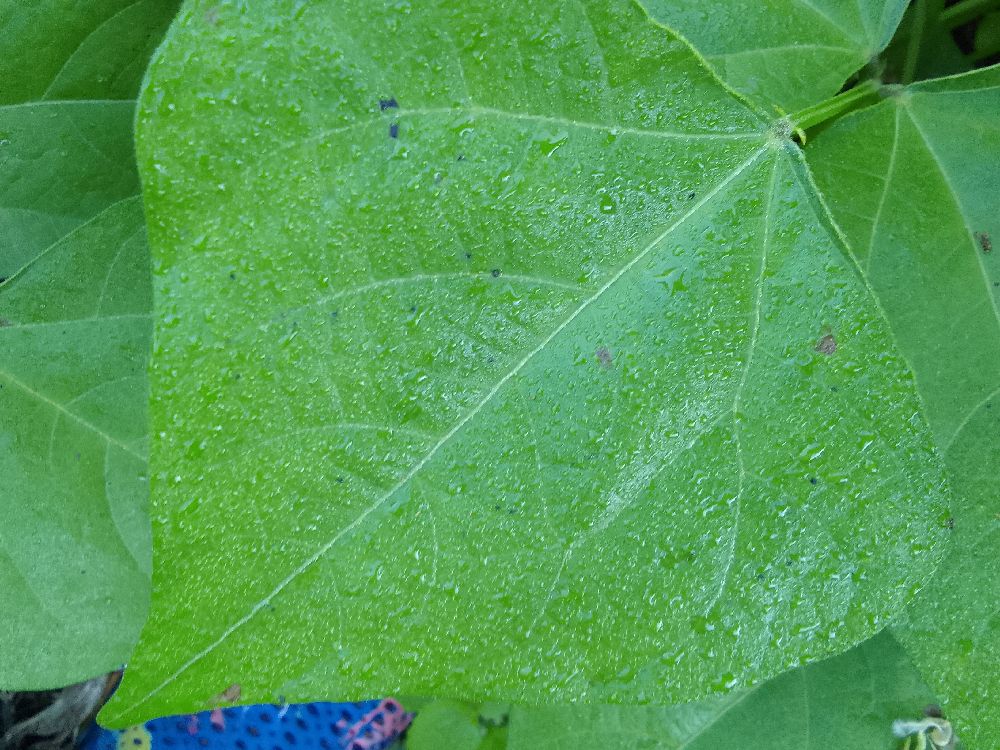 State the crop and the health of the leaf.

common bean, healthy
